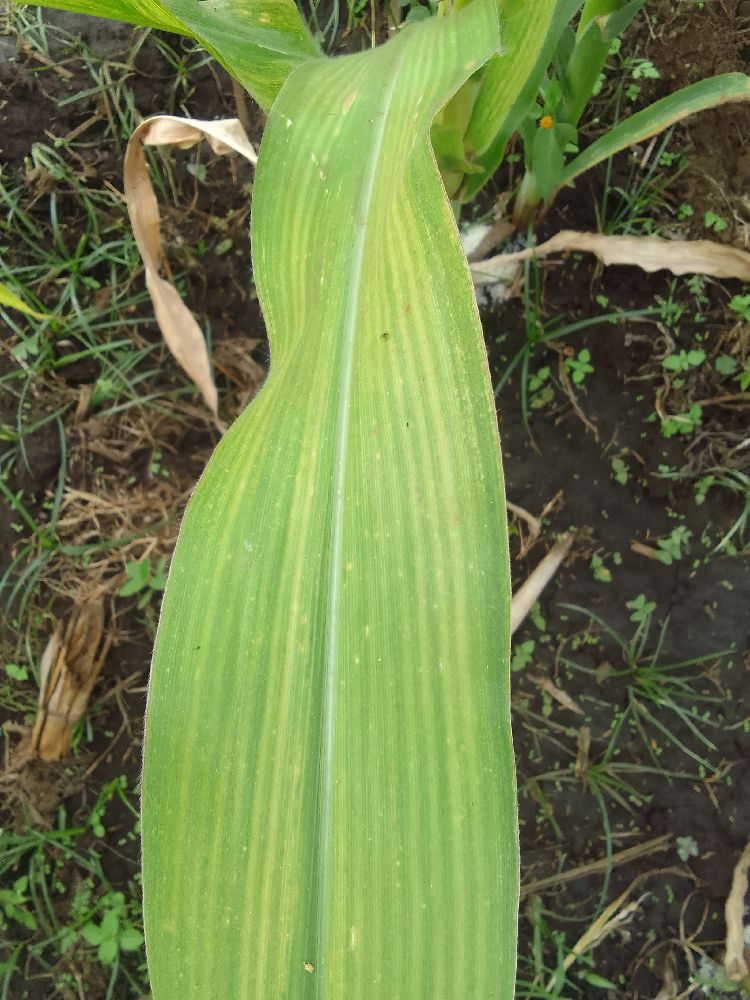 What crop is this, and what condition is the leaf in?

maize, maize lethal necrosis
